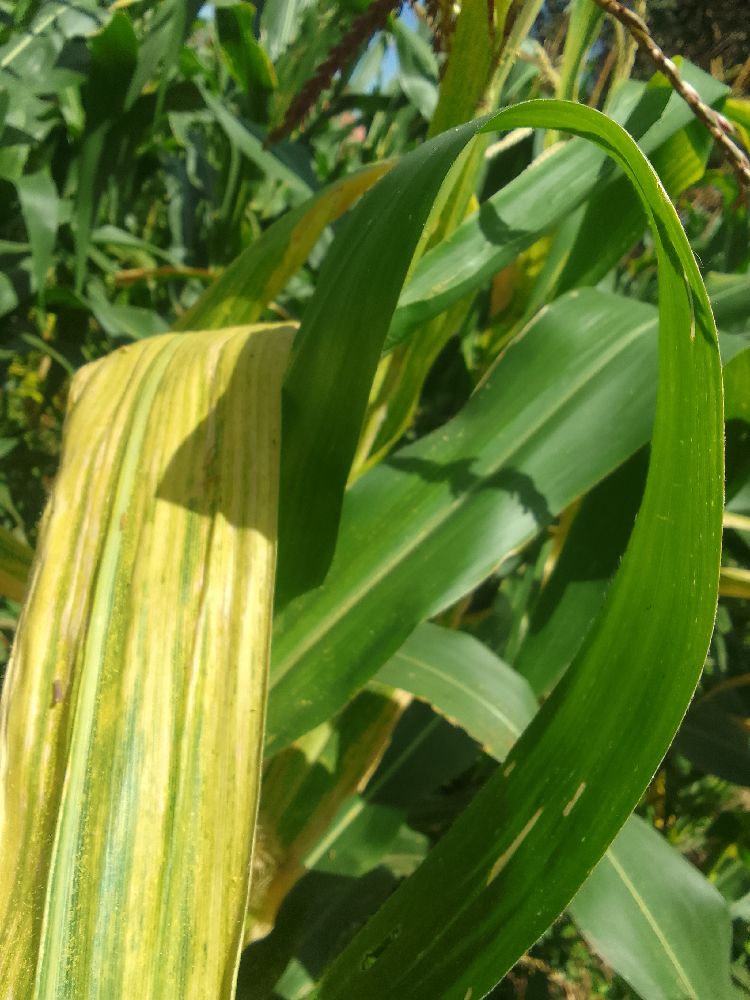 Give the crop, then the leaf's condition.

maize, maize lethal necrosis
